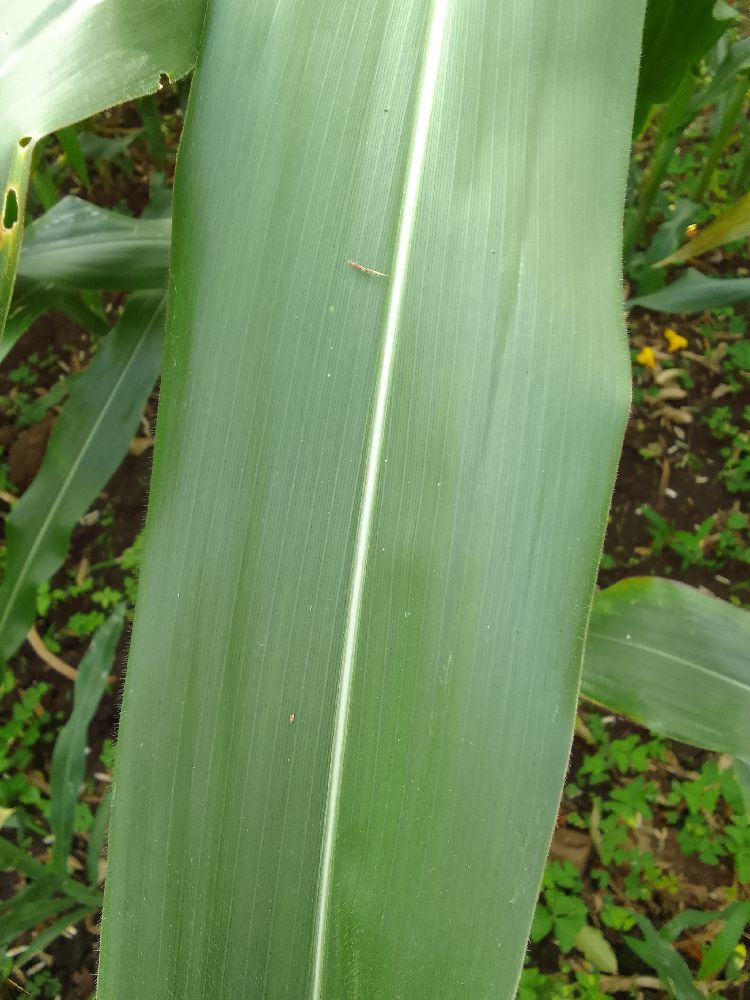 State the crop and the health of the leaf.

maize, healthy
